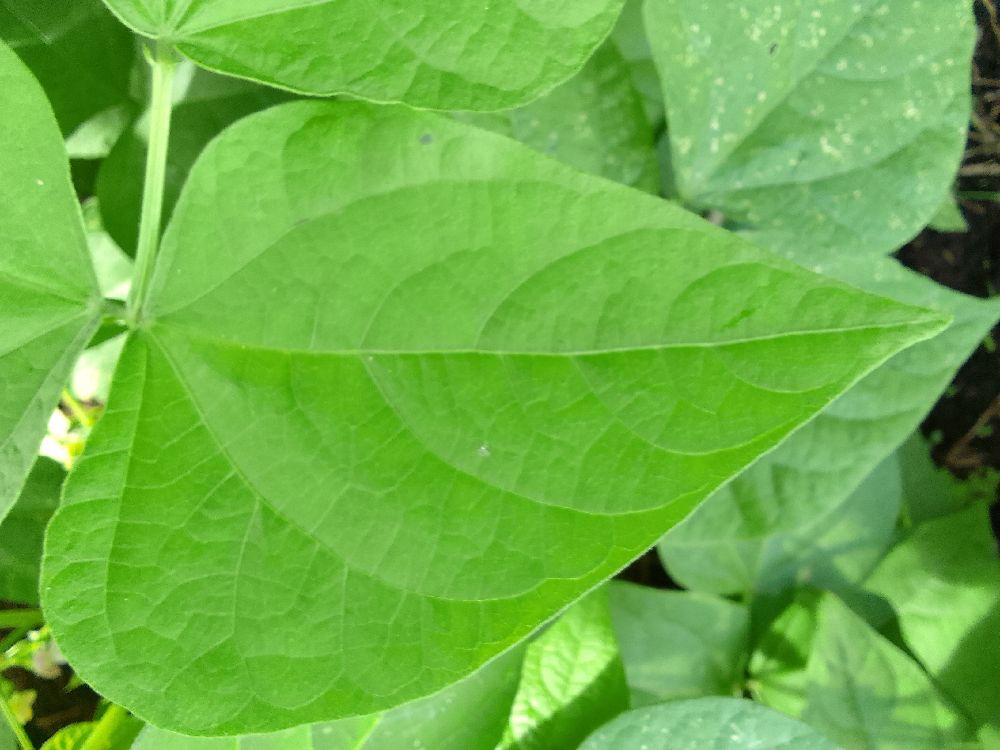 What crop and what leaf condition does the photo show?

common bean, healthy
